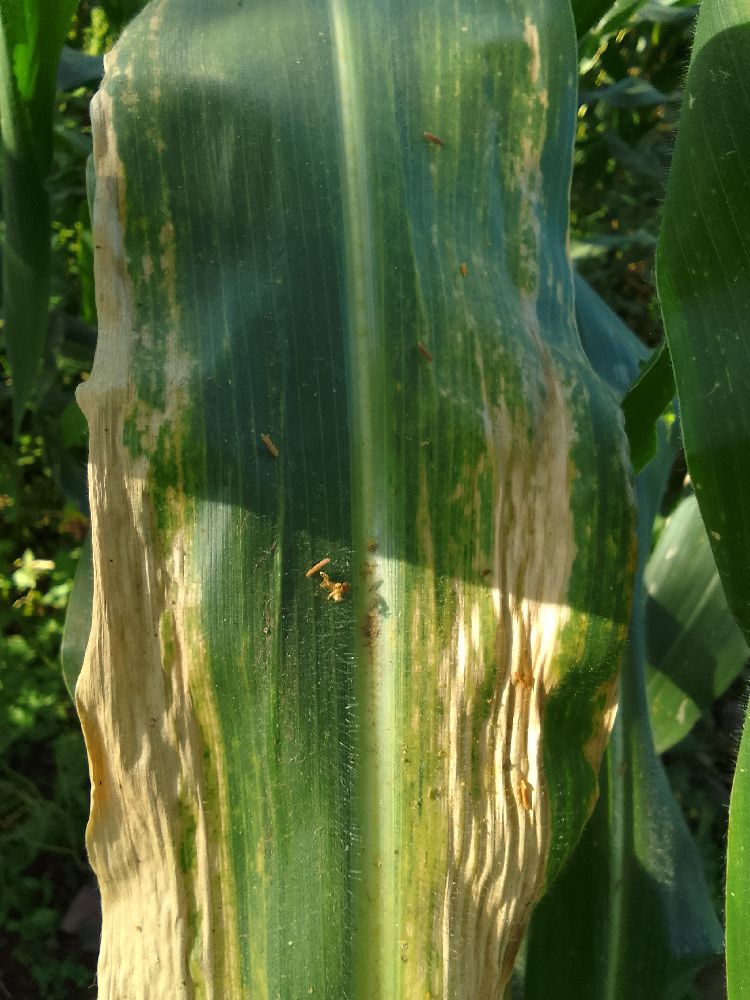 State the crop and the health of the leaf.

maize, maize lethal necrosis
